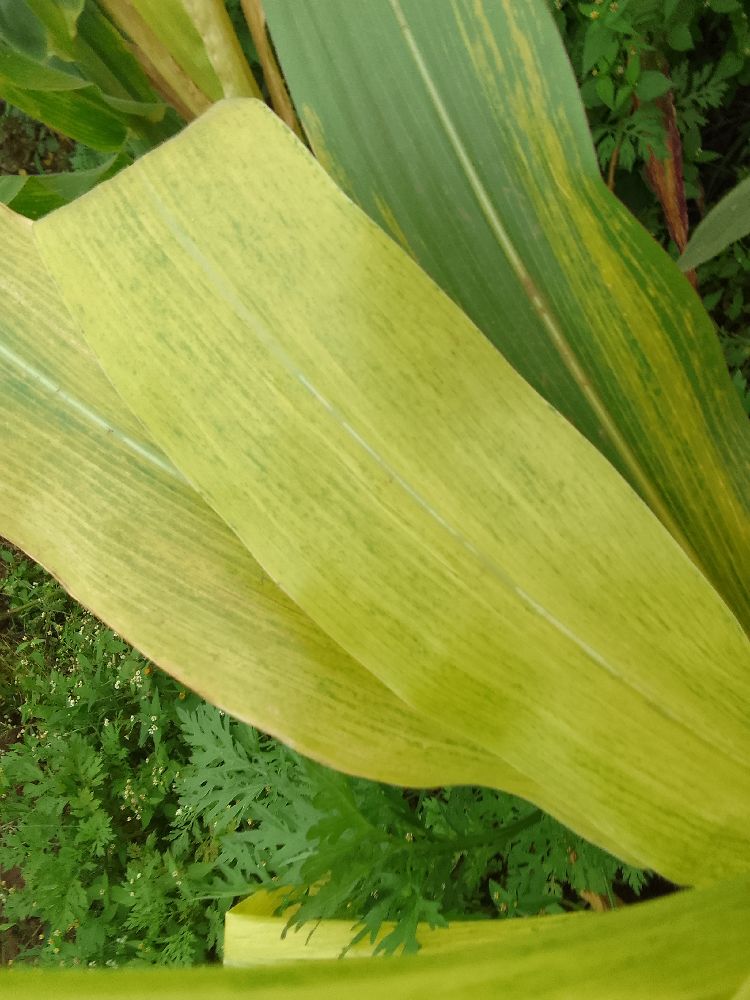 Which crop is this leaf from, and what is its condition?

maize, maize lethal necrosis
